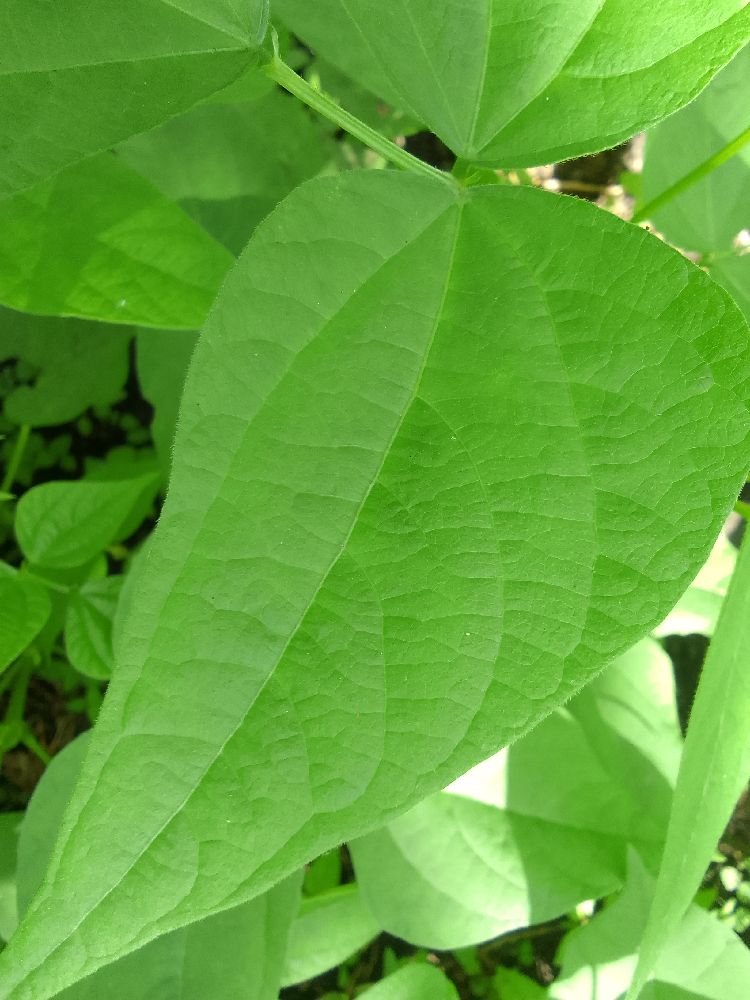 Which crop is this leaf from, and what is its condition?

common bean, healthy
